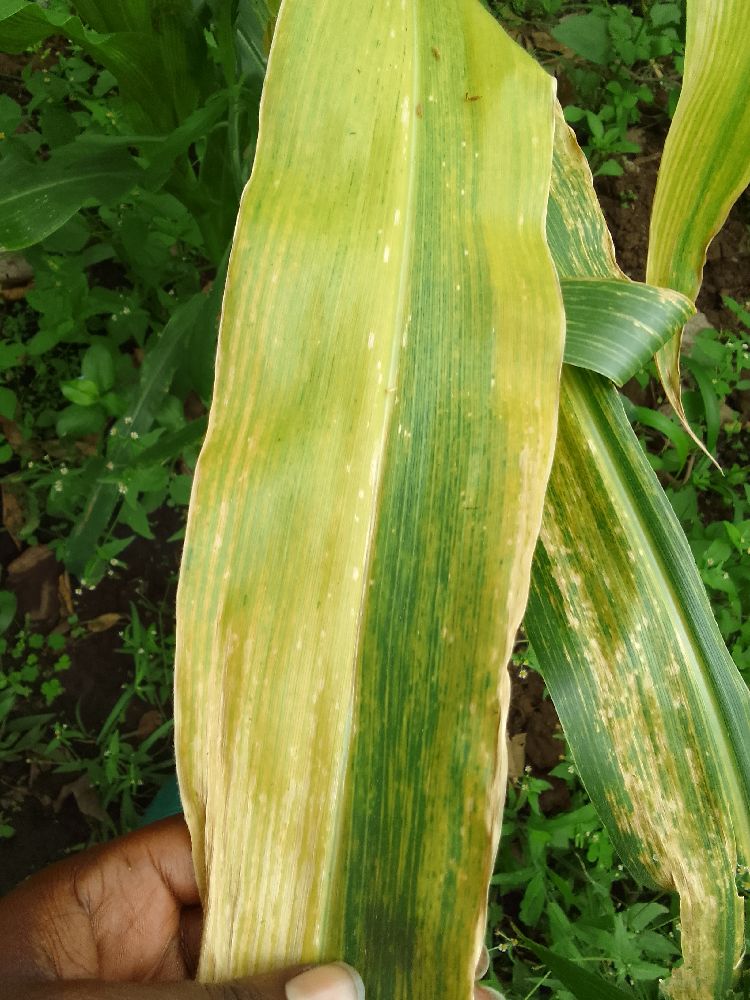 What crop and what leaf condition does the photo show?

maize, maize lethal necrosis
